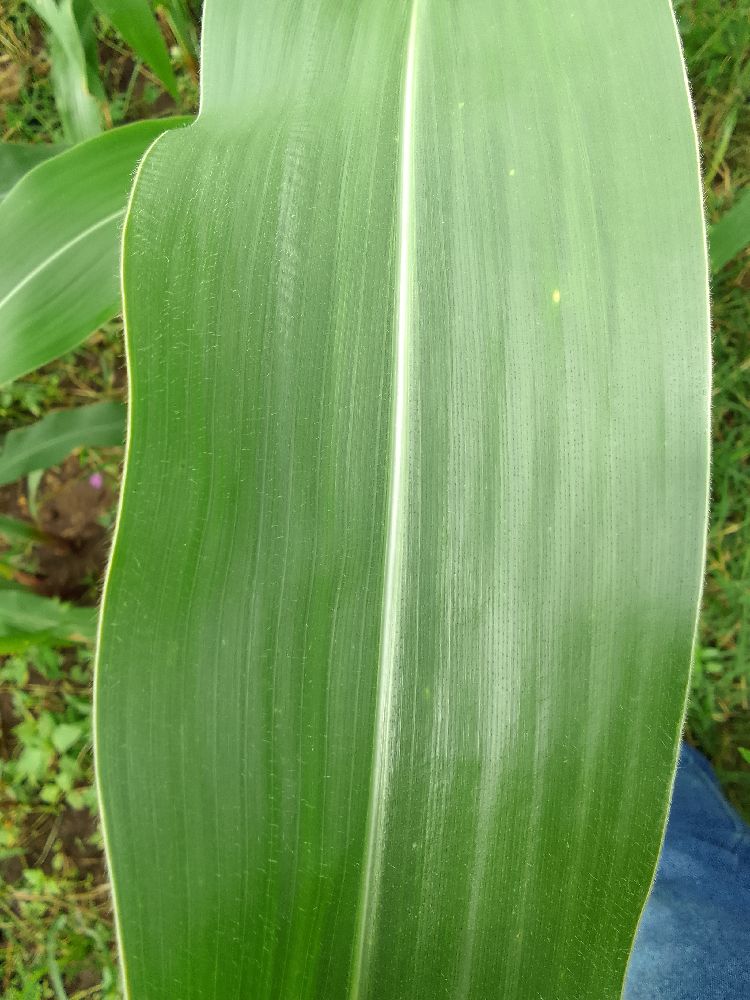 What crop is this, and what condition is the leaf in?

maize, healthy
